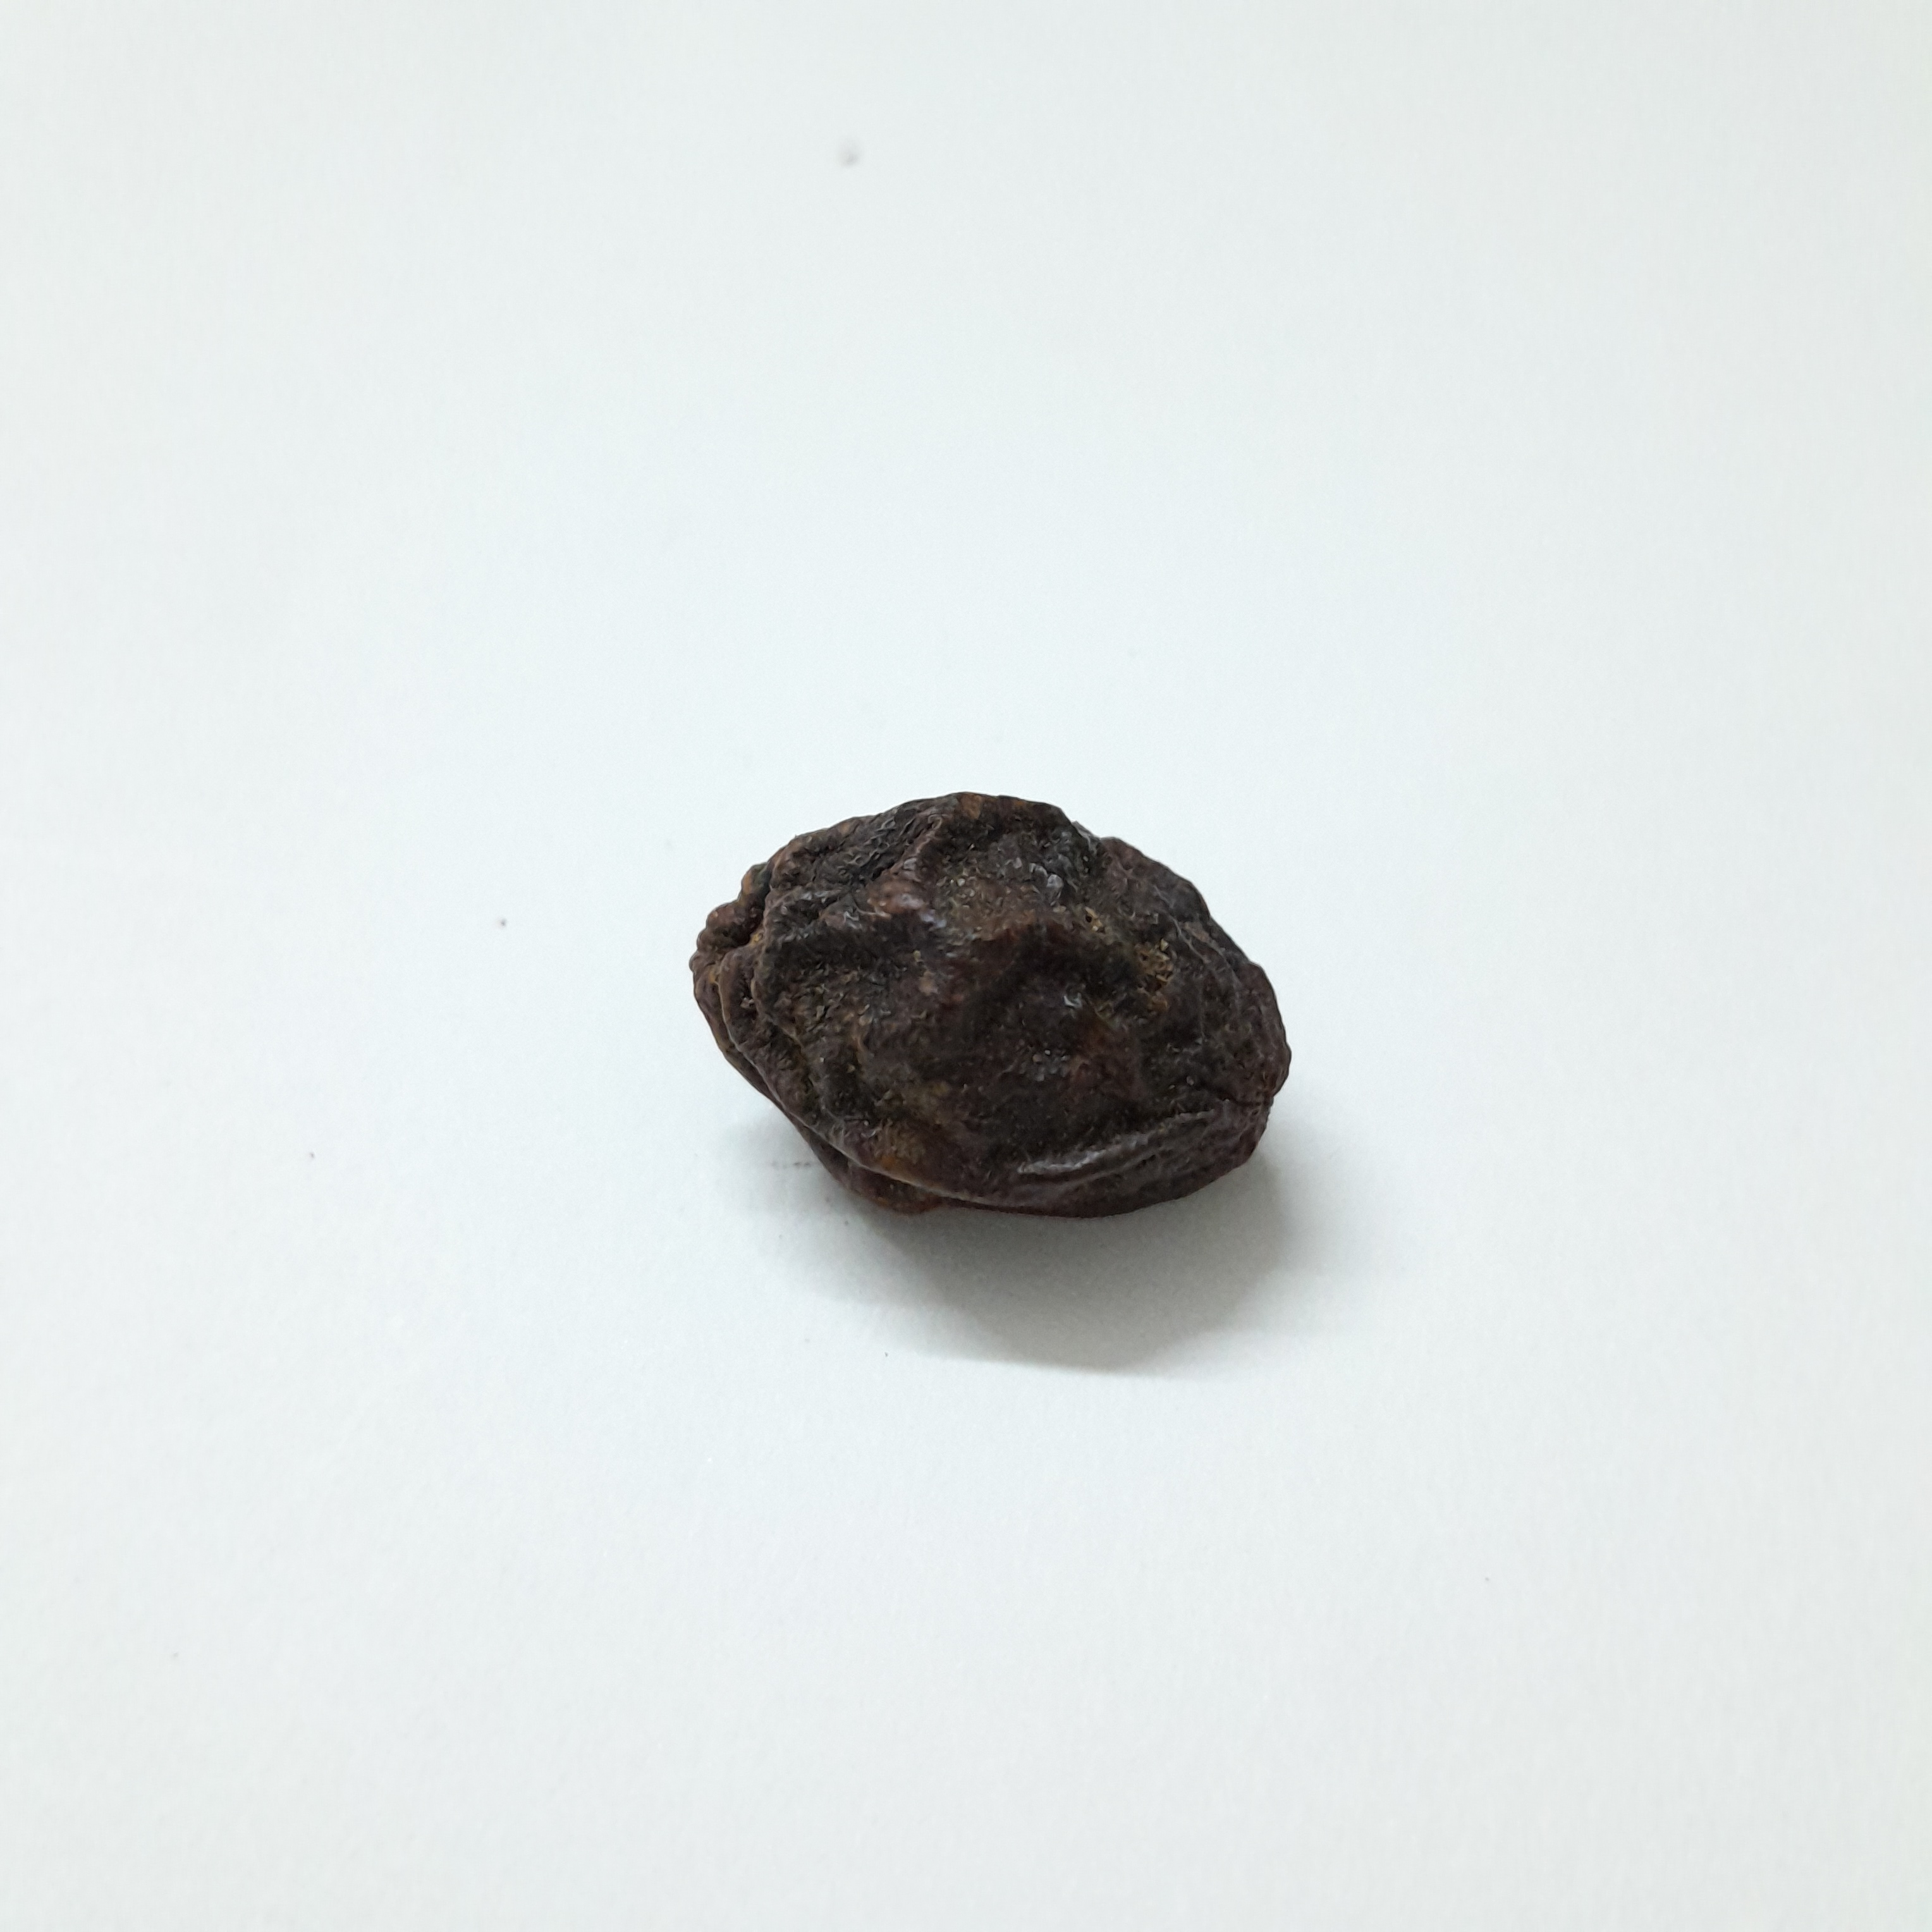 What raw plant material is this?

kadukharik
